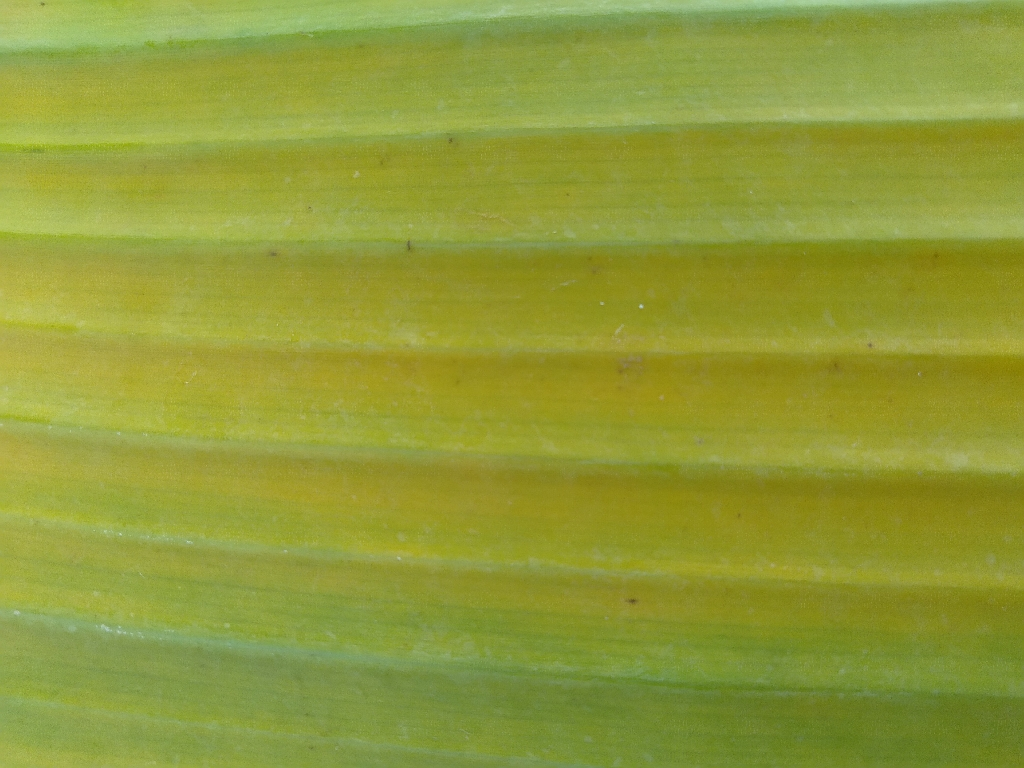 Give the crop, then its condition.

banana, fusarium wilt race 1
